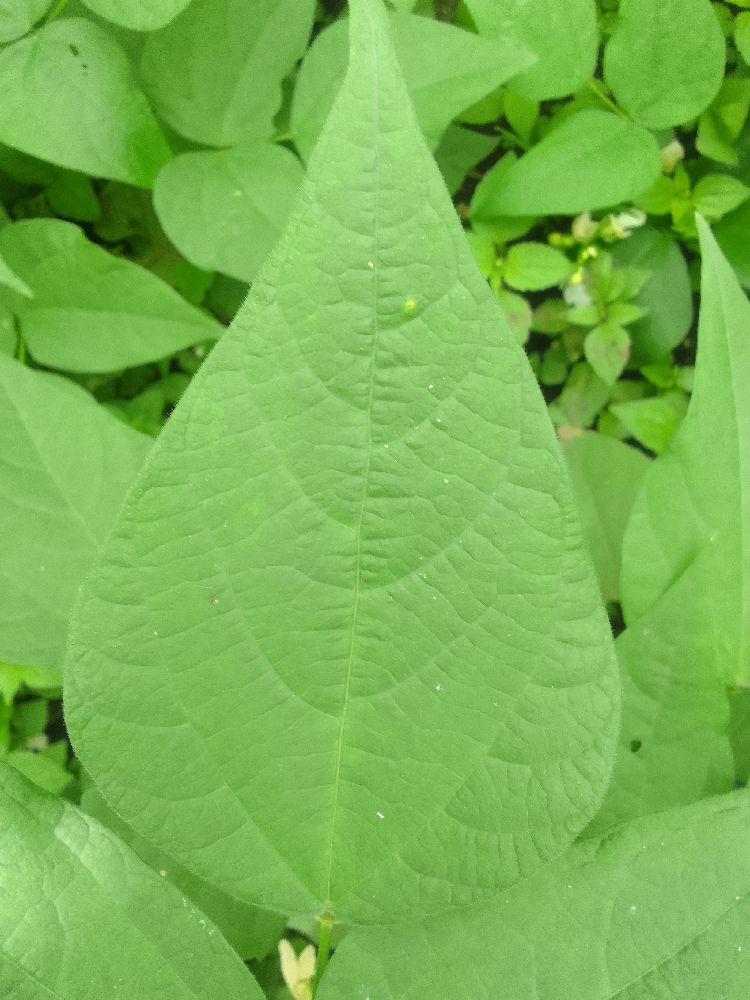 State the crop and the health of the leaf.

common bean, healthy
